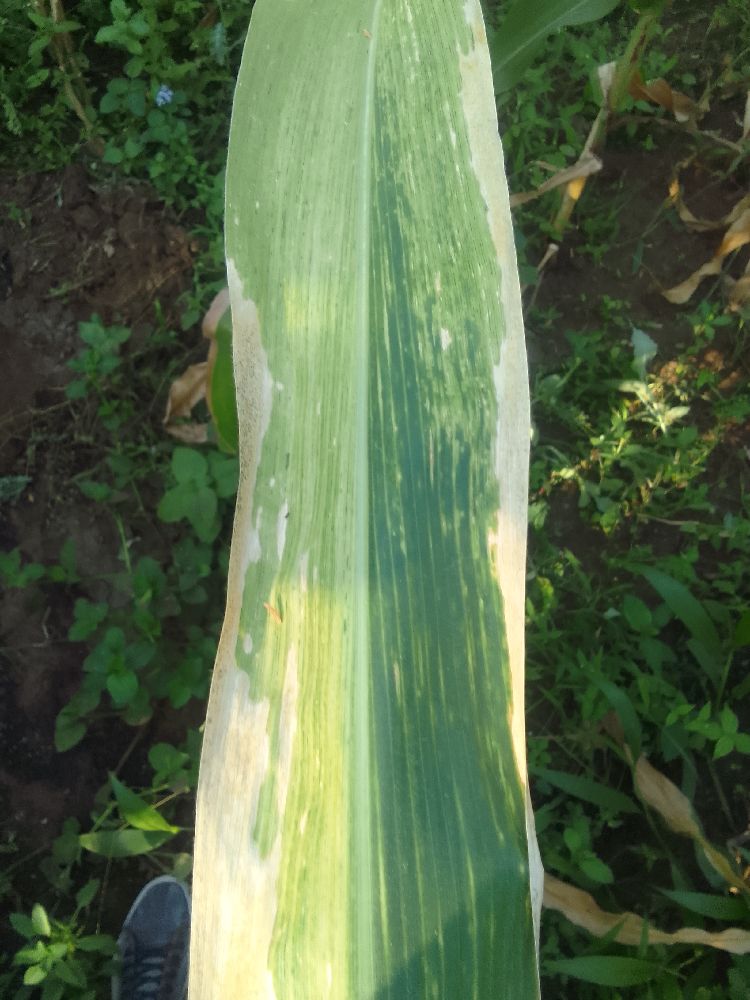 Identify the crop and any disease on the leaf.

maize, maize lethal necrosis
